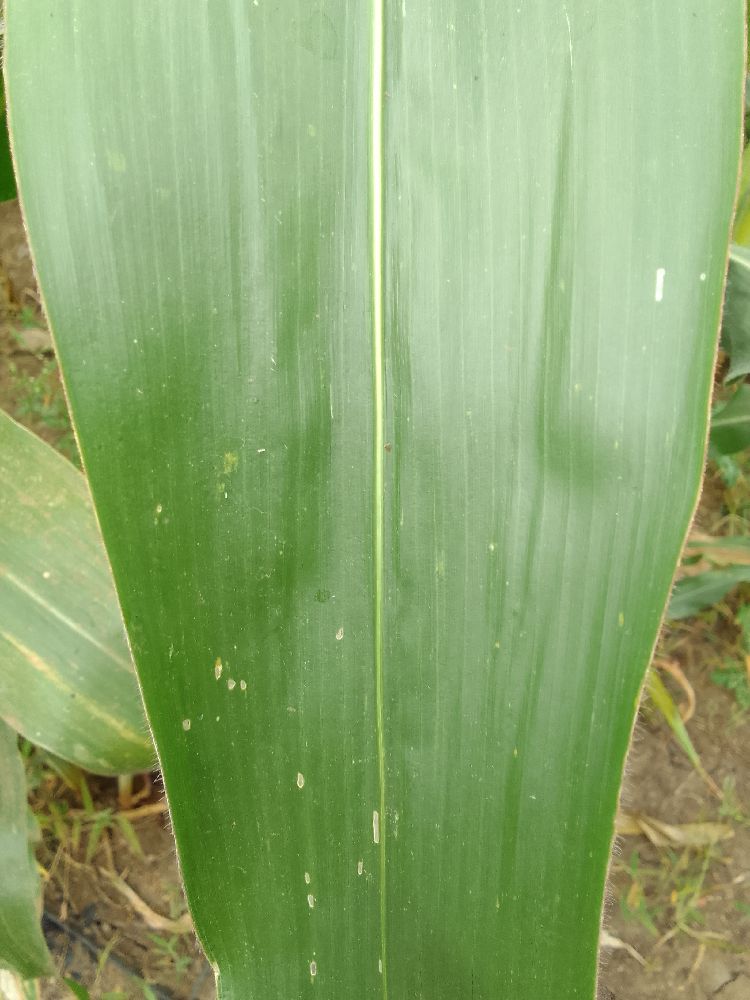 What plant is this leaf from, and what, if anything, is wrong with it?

maize, healthy
